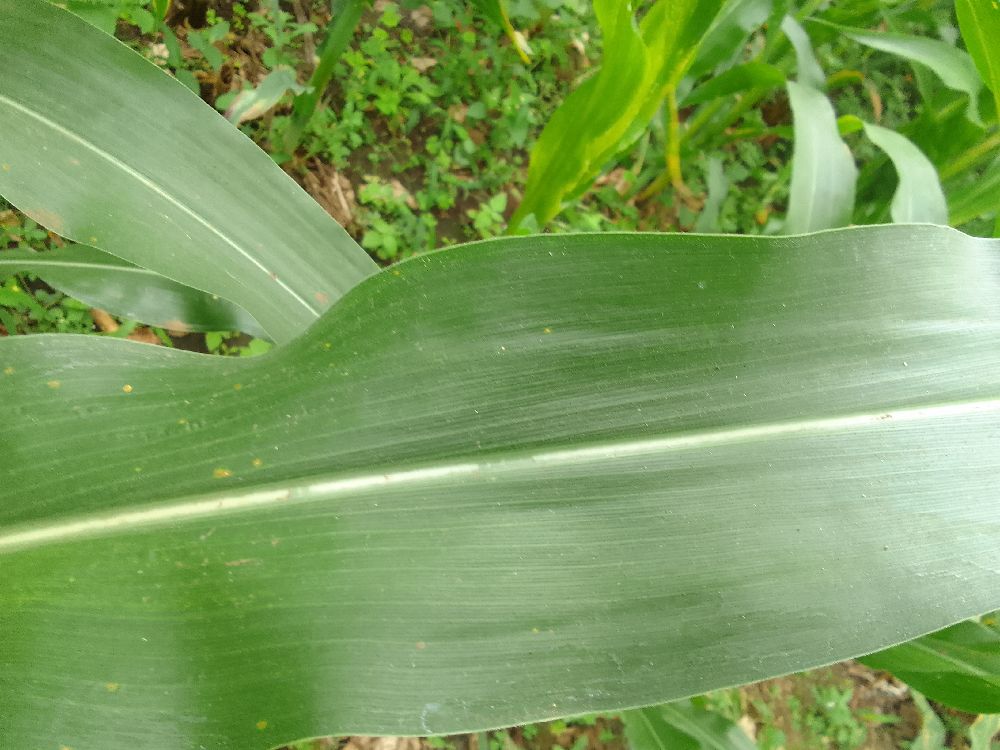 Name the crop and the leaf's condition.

maize, healthy
